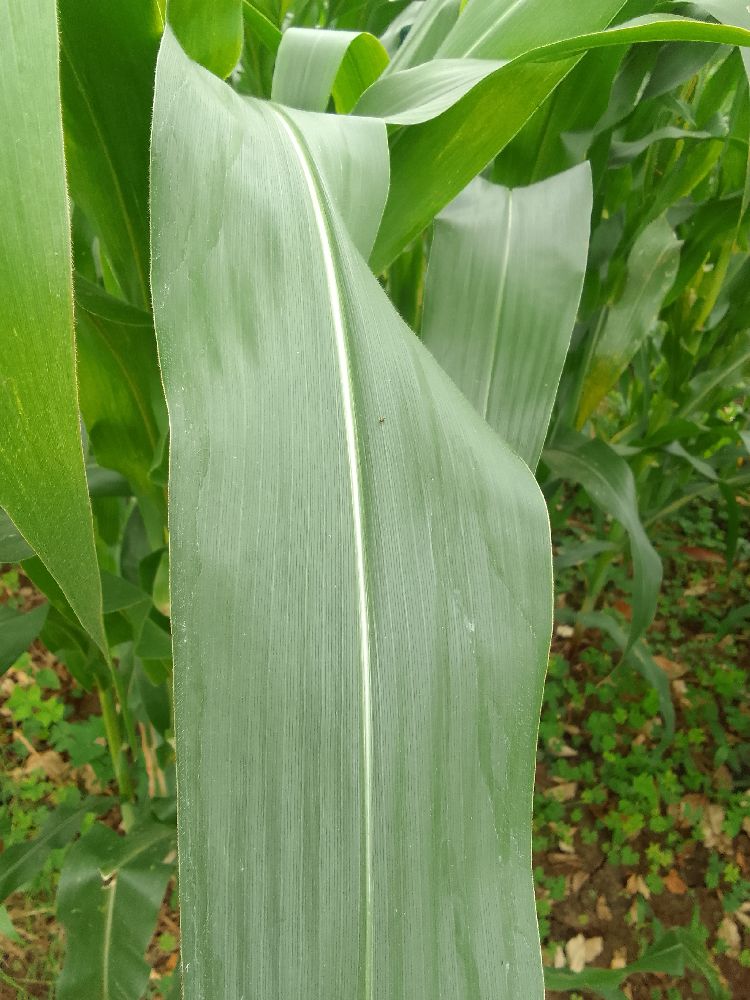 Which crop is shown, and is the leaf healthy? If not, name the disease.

maize, healthy
